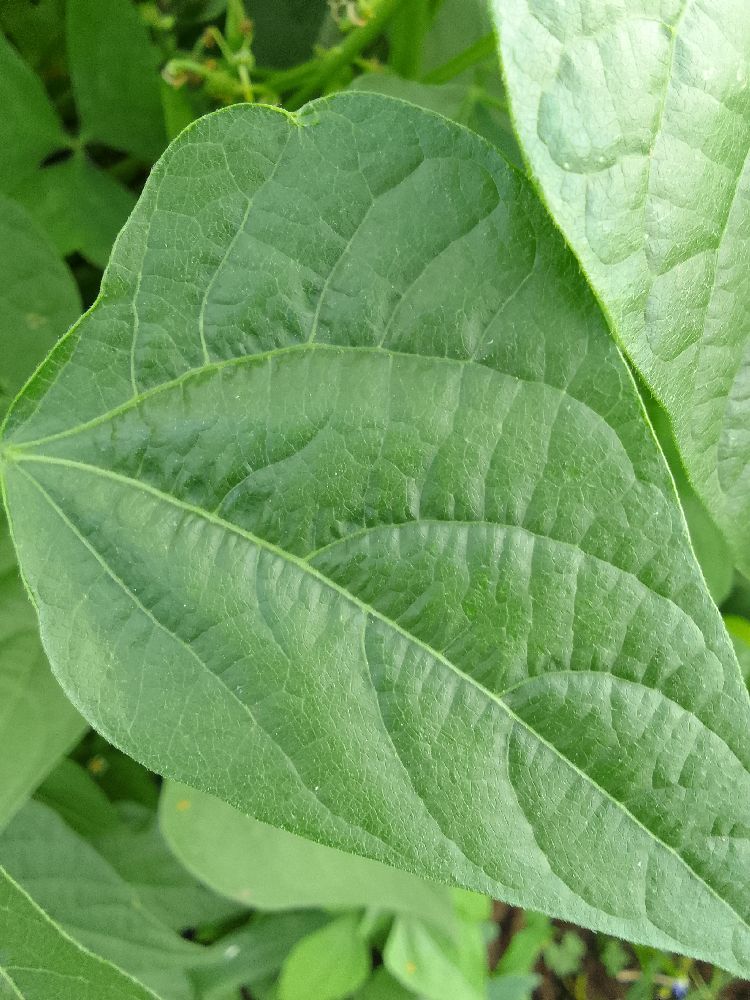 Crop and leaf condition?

common bean, healthy
